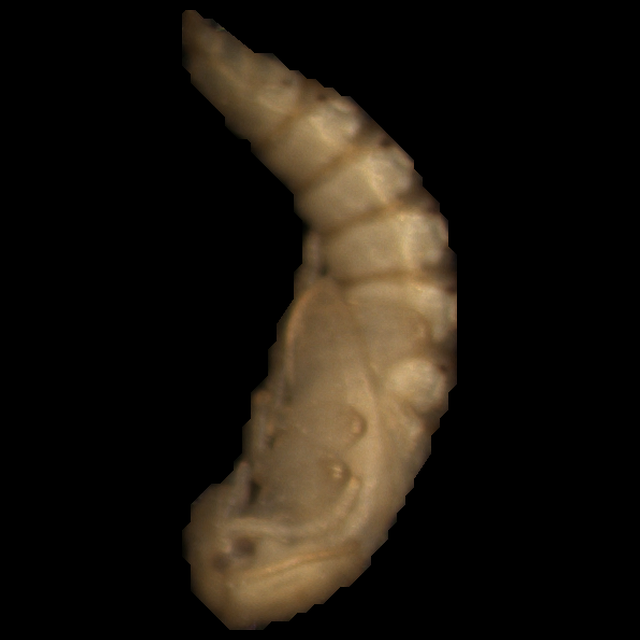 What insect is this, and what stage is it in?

mealworm pupa
